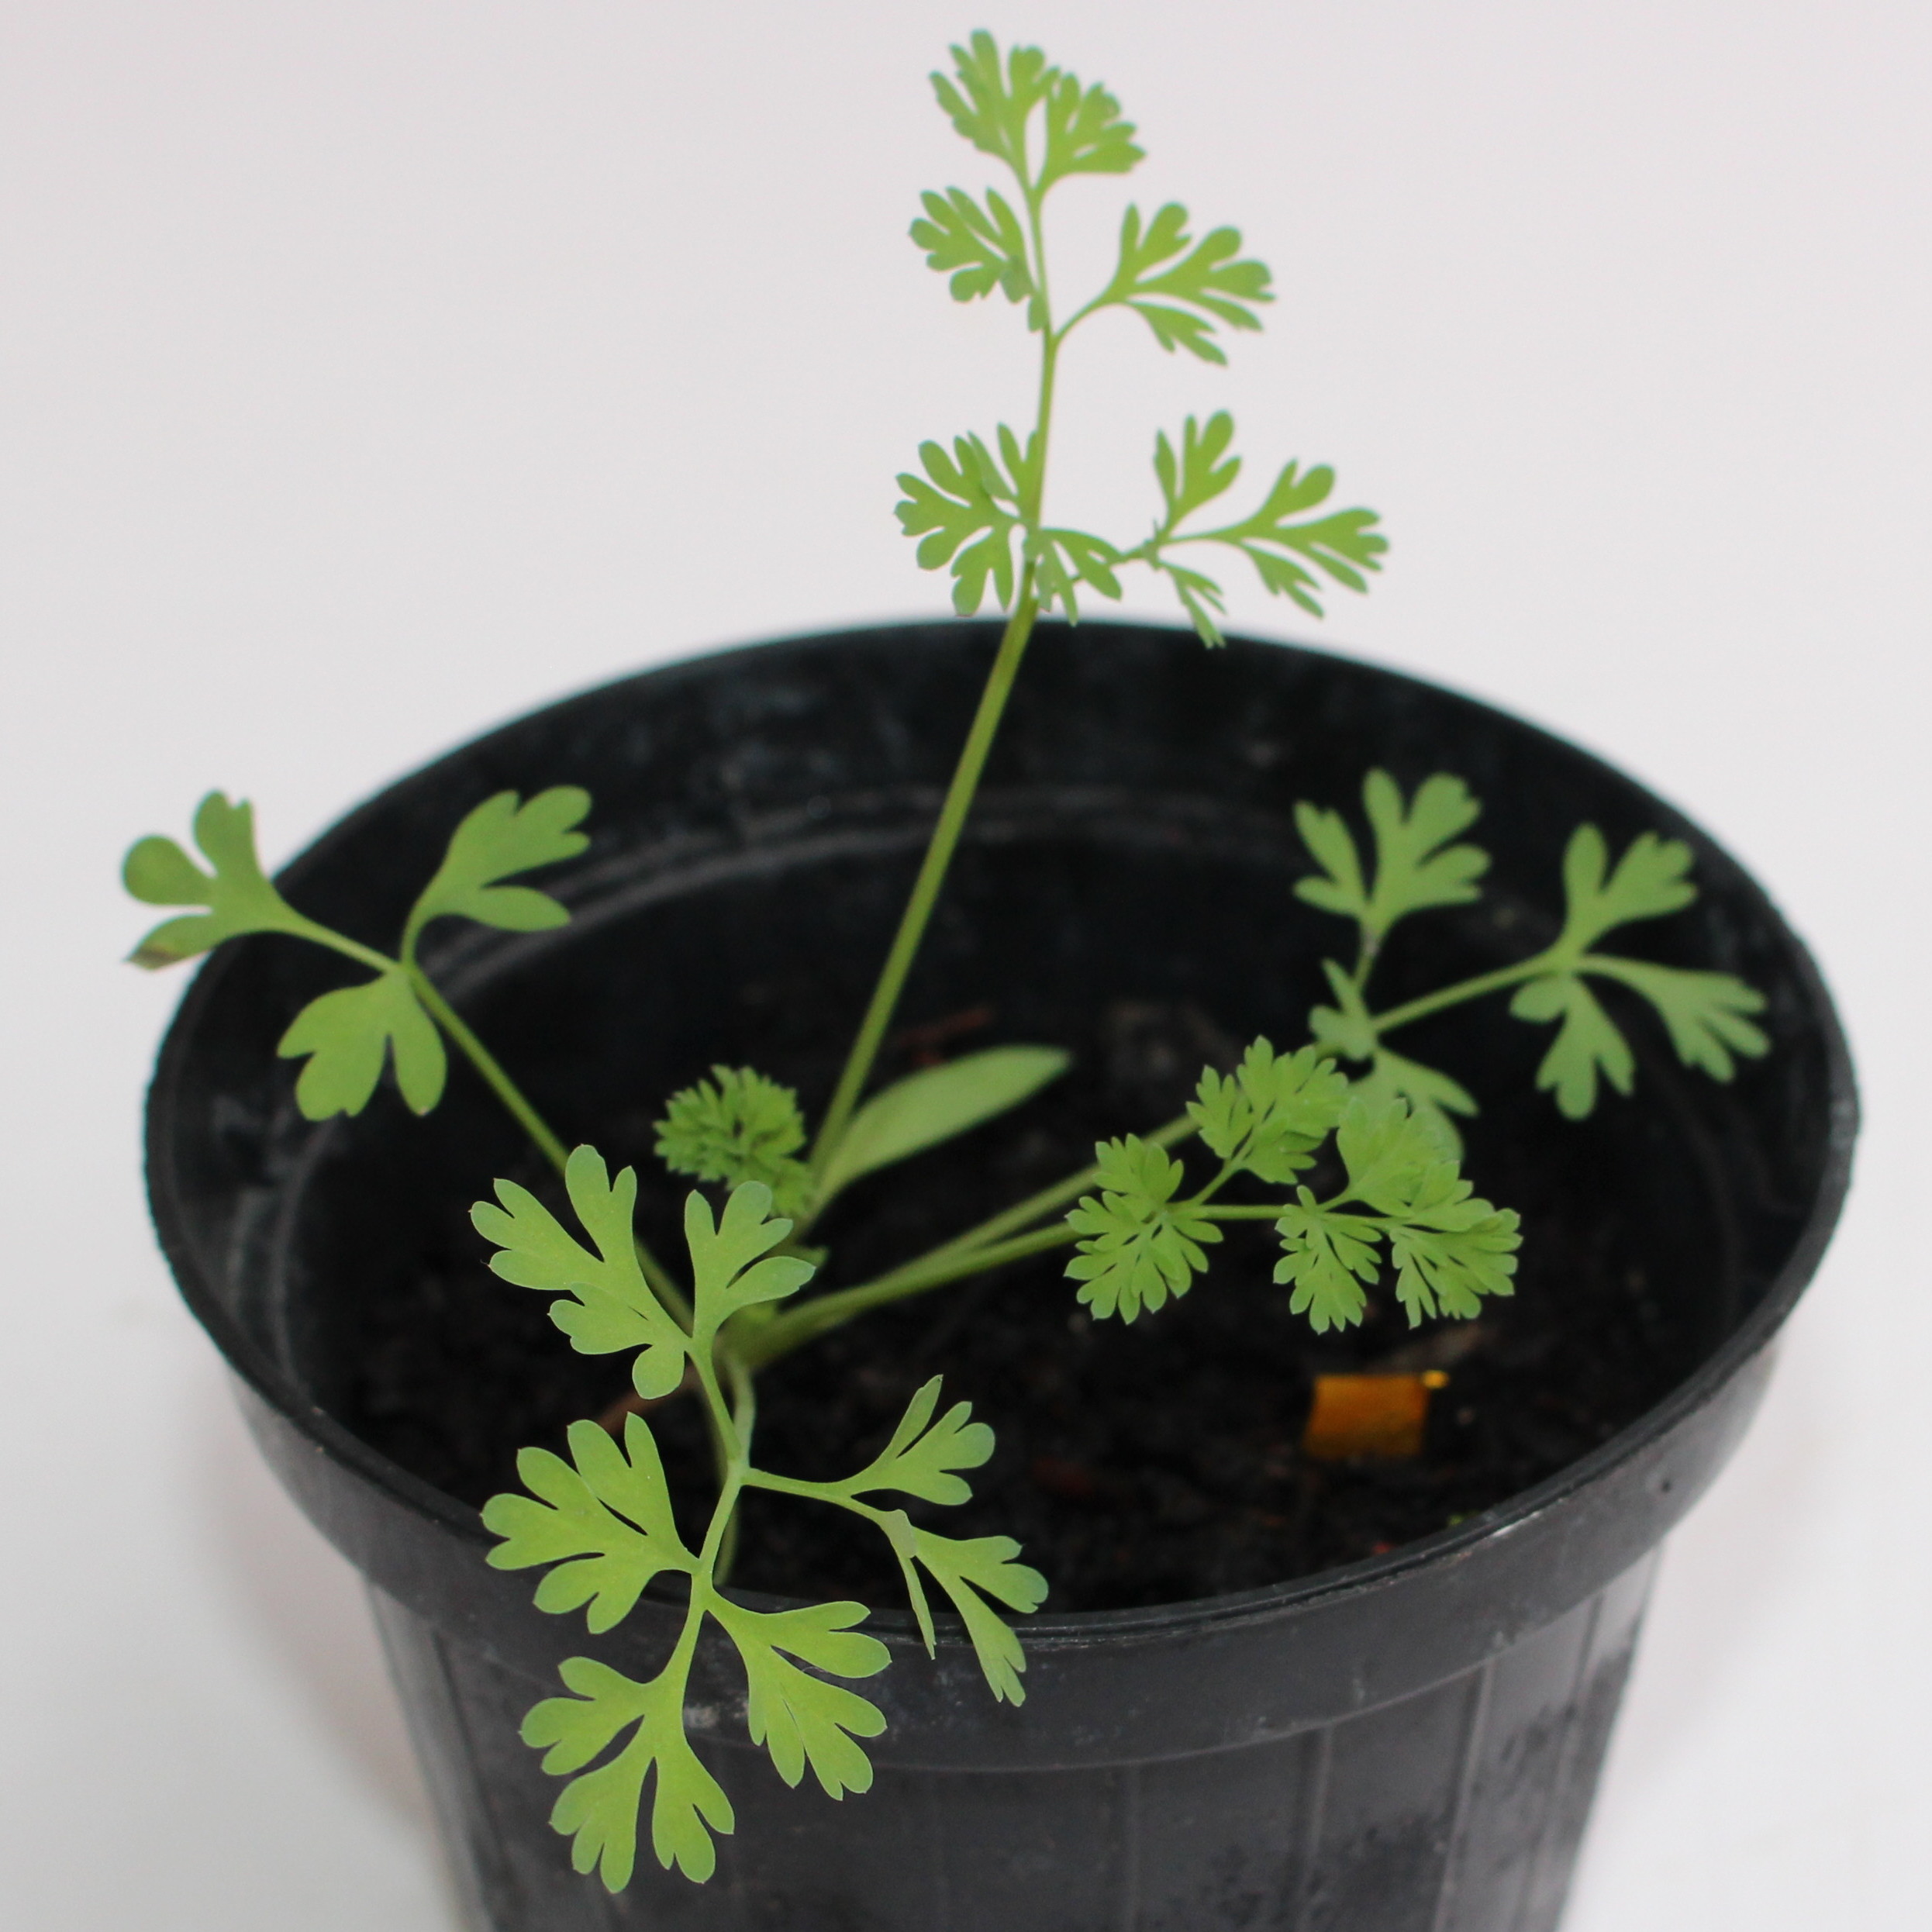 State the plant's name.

Fumaria officinalis
